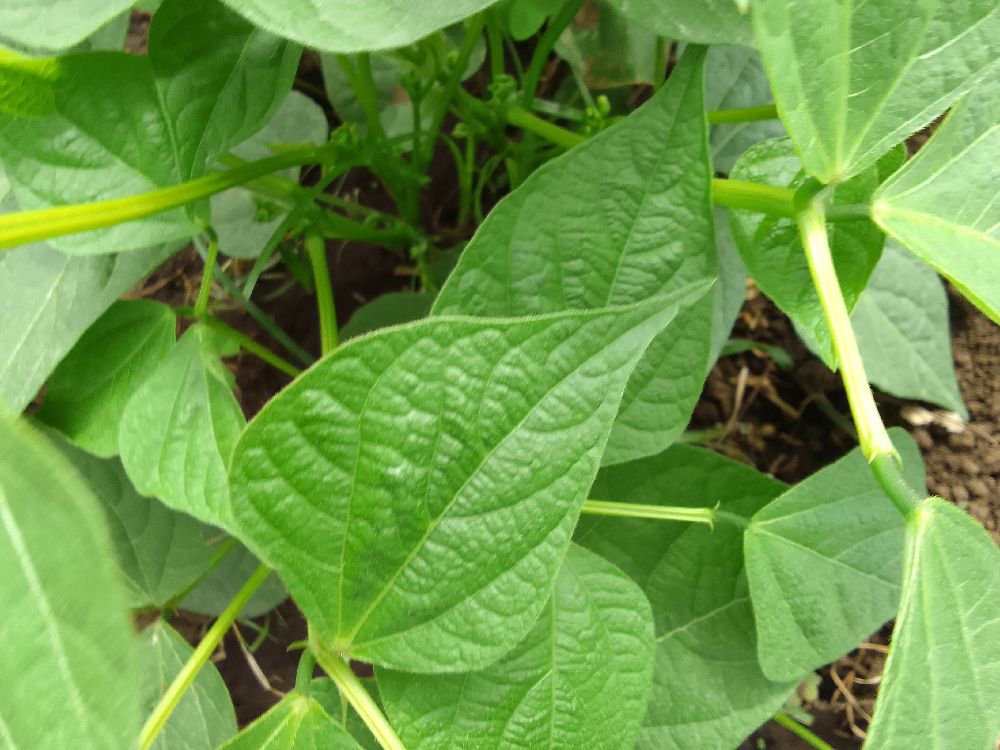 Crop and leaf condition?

common bean, healthy
